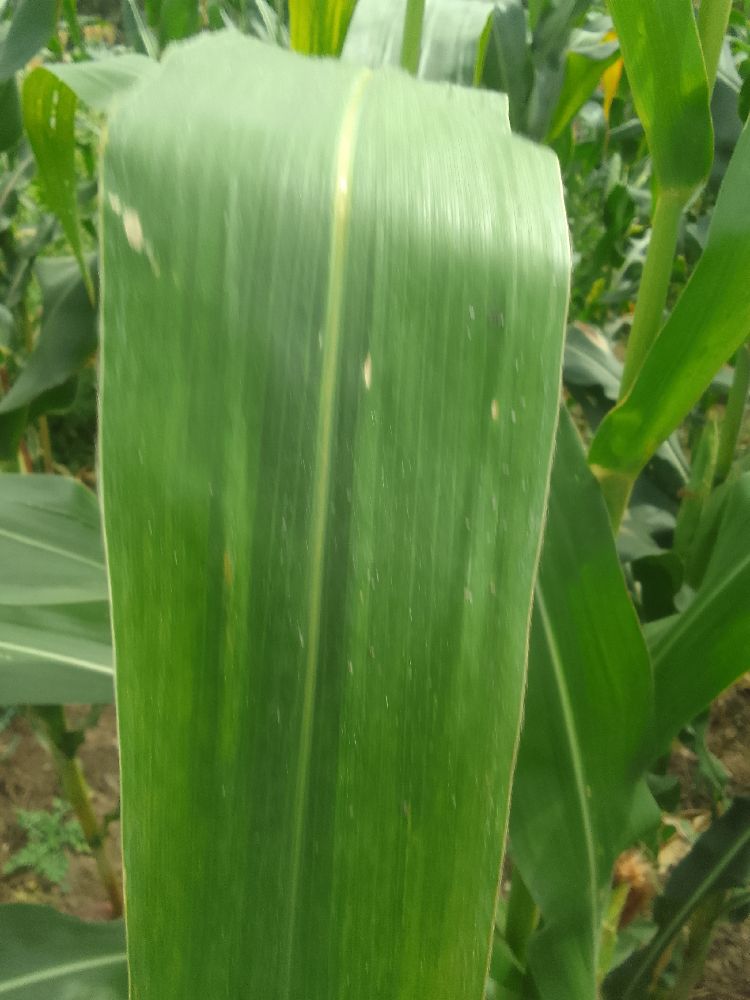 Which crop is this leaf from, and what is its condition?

maize, healthy
